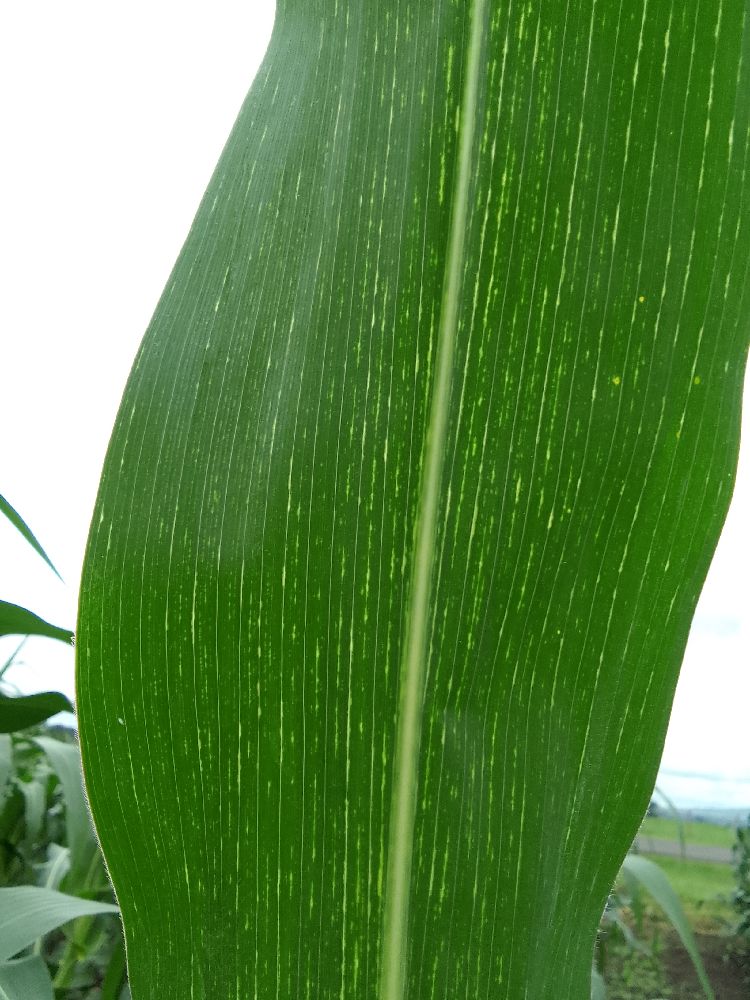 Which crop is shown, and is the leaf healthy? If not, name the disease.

maize, maize streak virus
